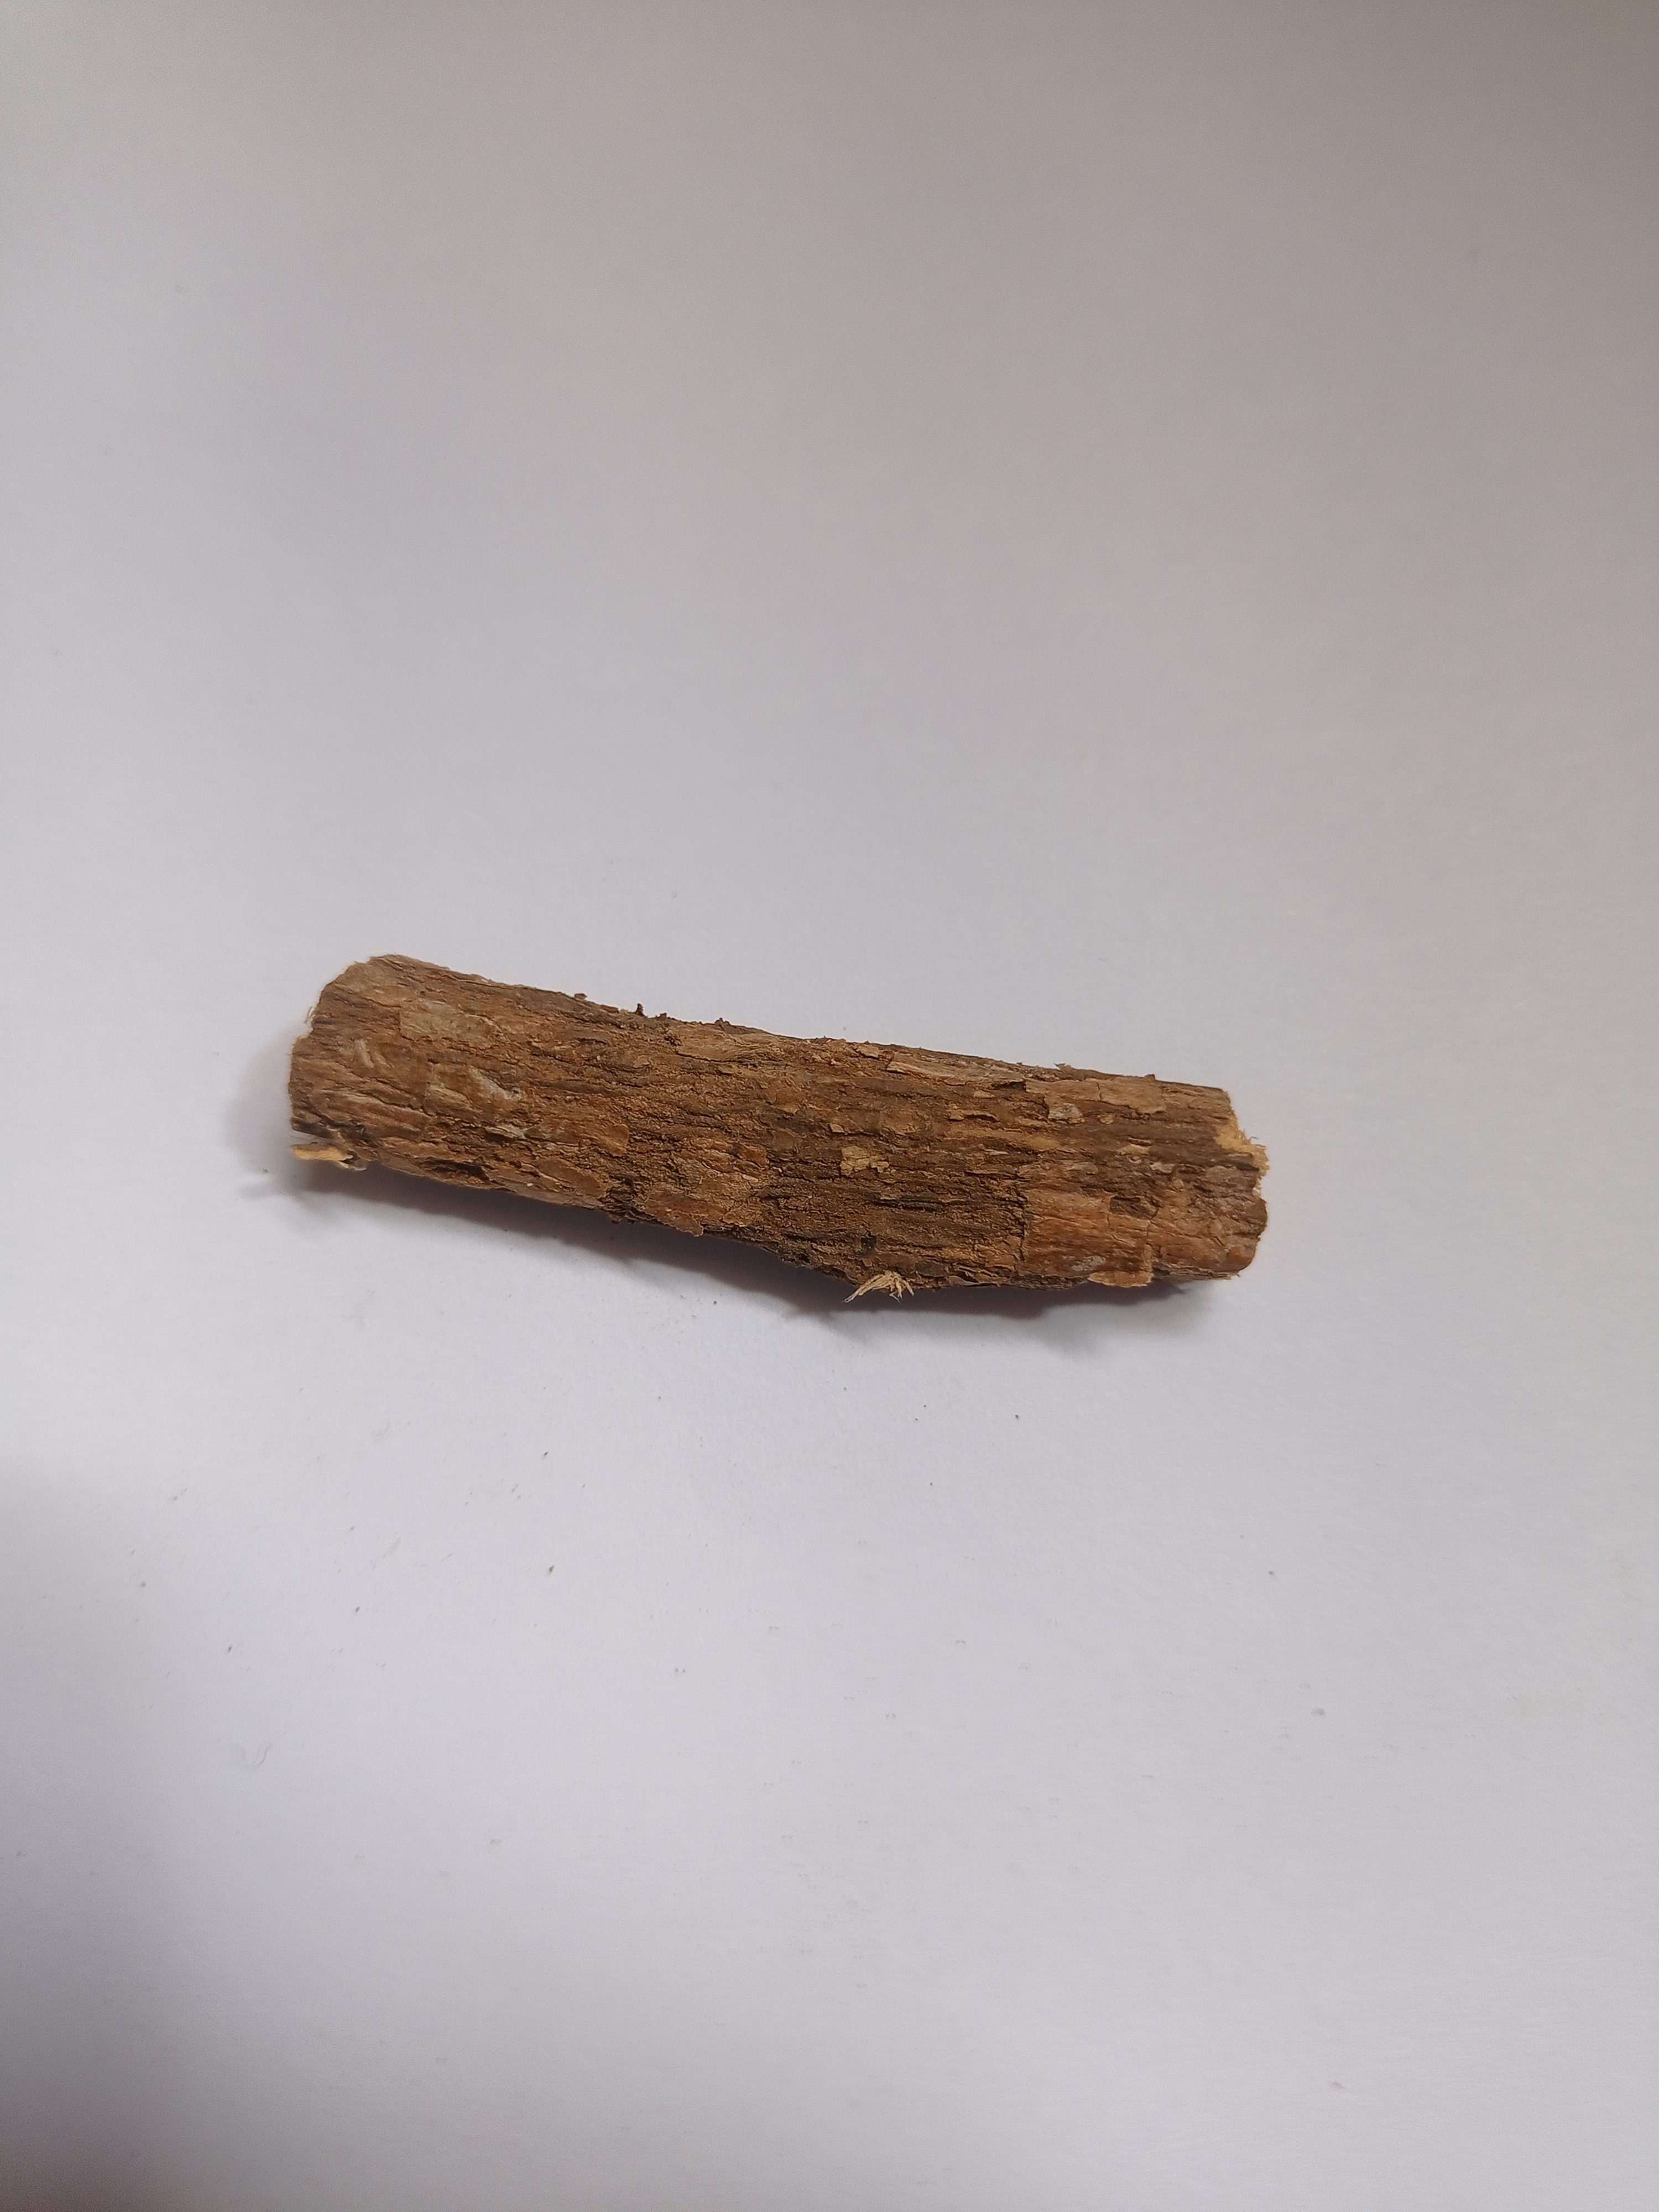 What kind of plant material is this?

jesthamadh
